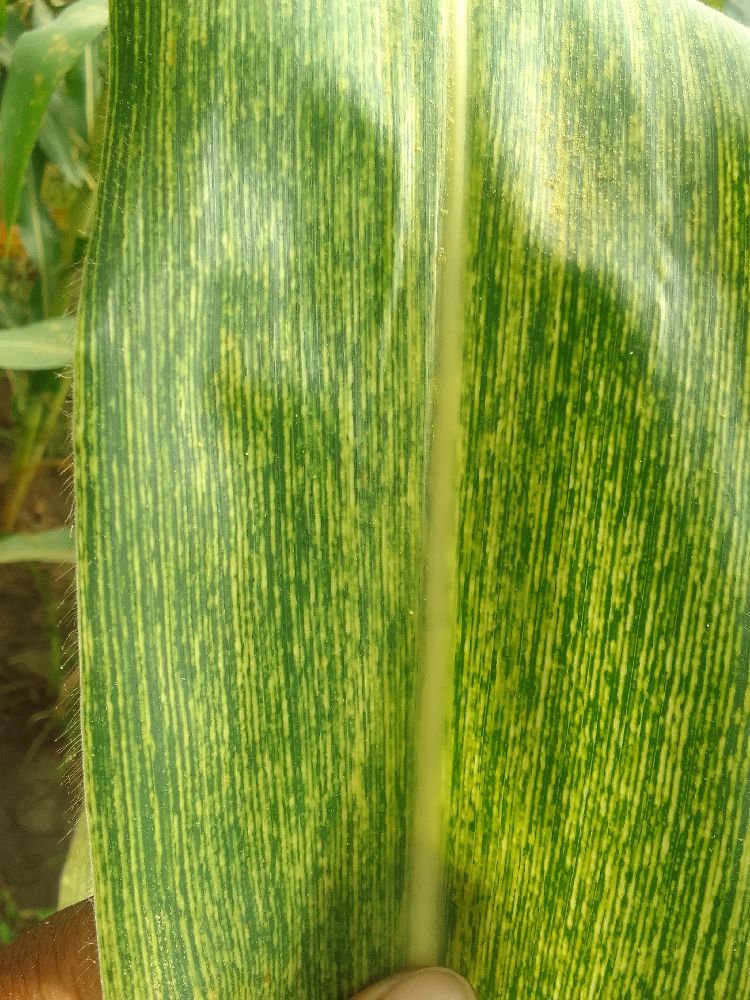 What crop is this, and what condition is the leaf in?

maize, maize streak virus
